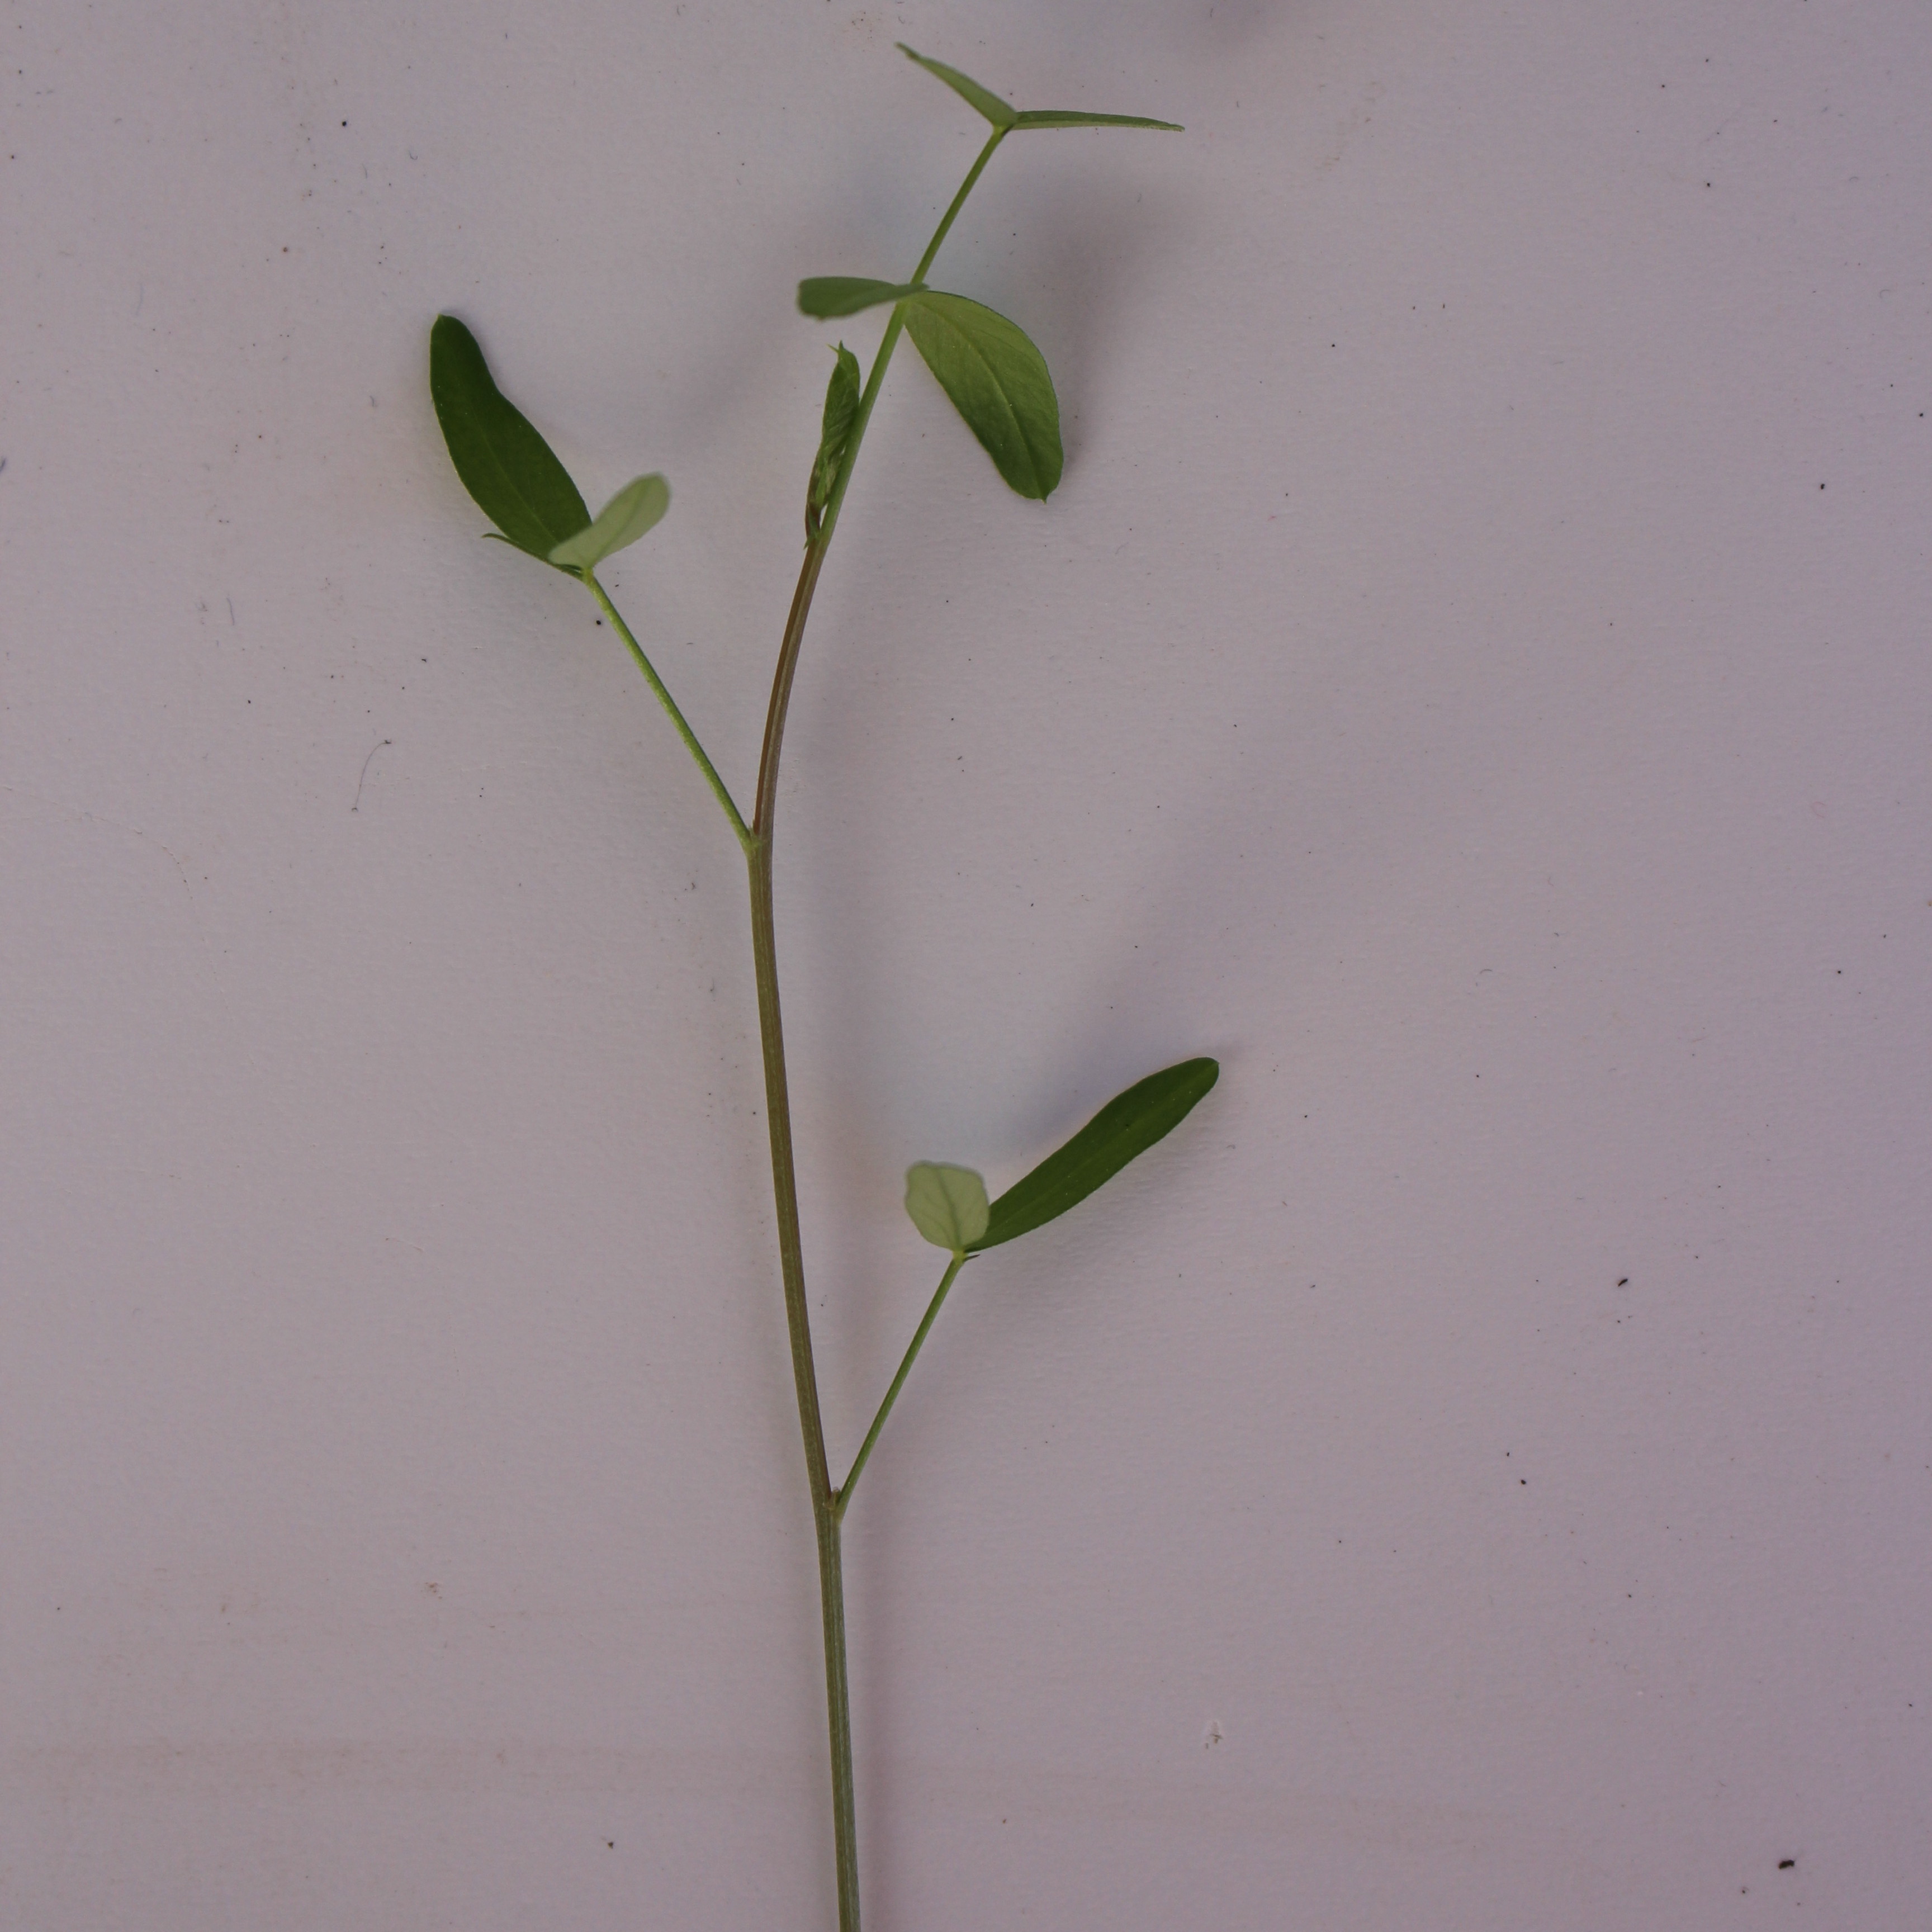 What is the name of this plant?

Vicia sativa
